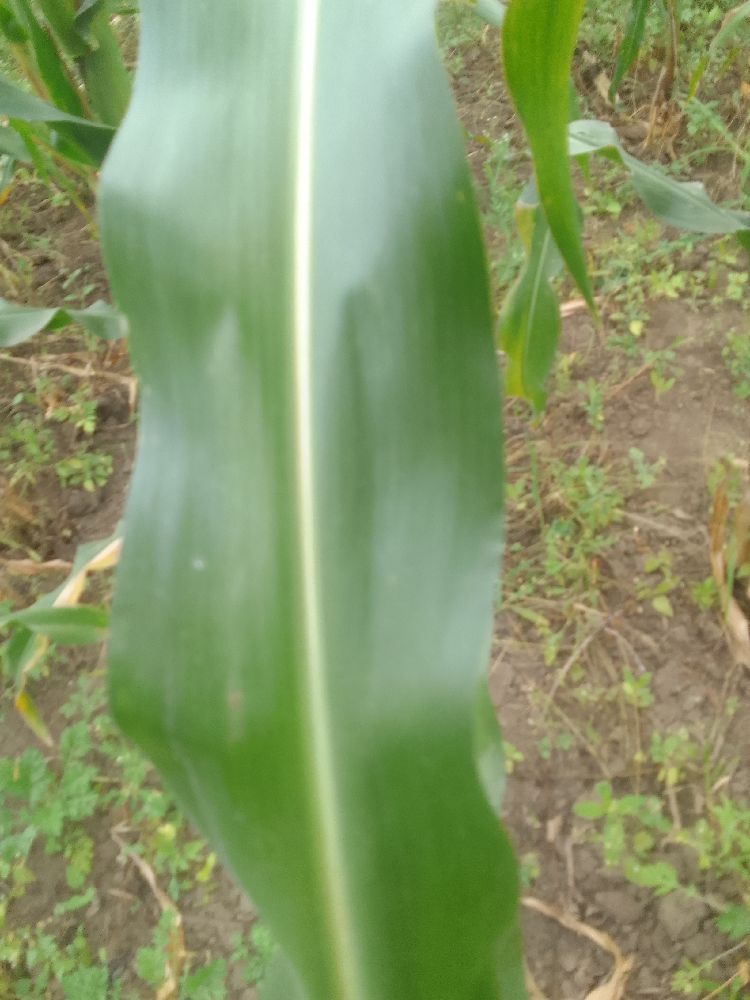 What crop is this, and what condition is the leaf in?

maize, healthy
